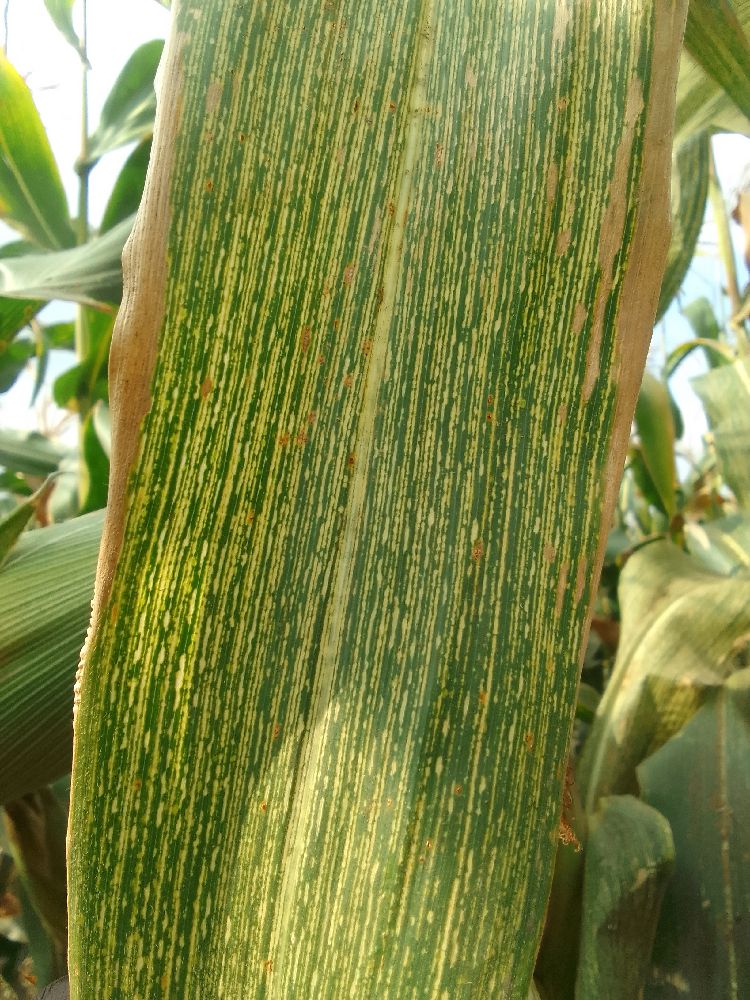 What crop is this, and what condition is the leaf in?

maize, maize streak virus
